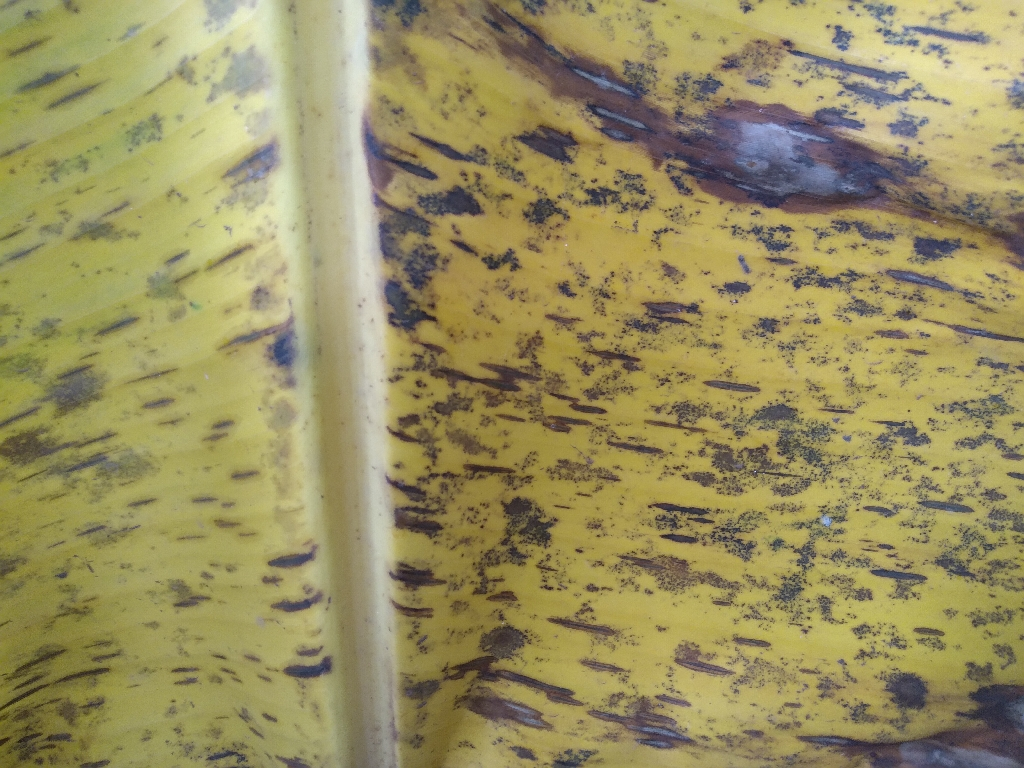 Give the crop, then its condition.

banana, black sigatoka
